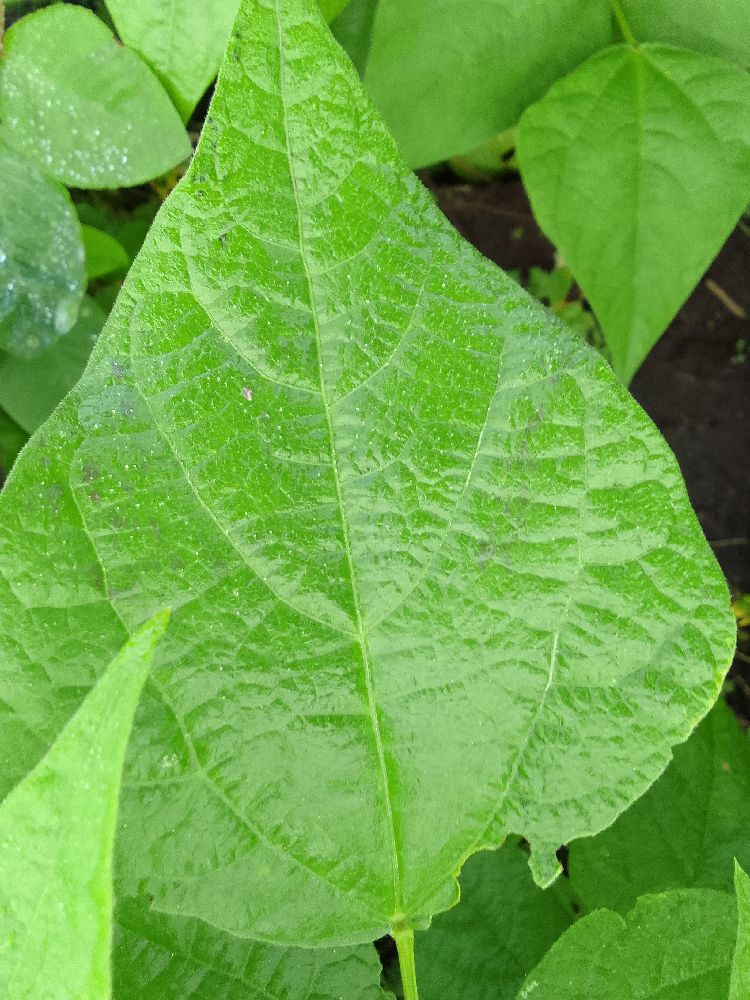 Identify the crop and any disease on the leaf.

common bean, healthy
